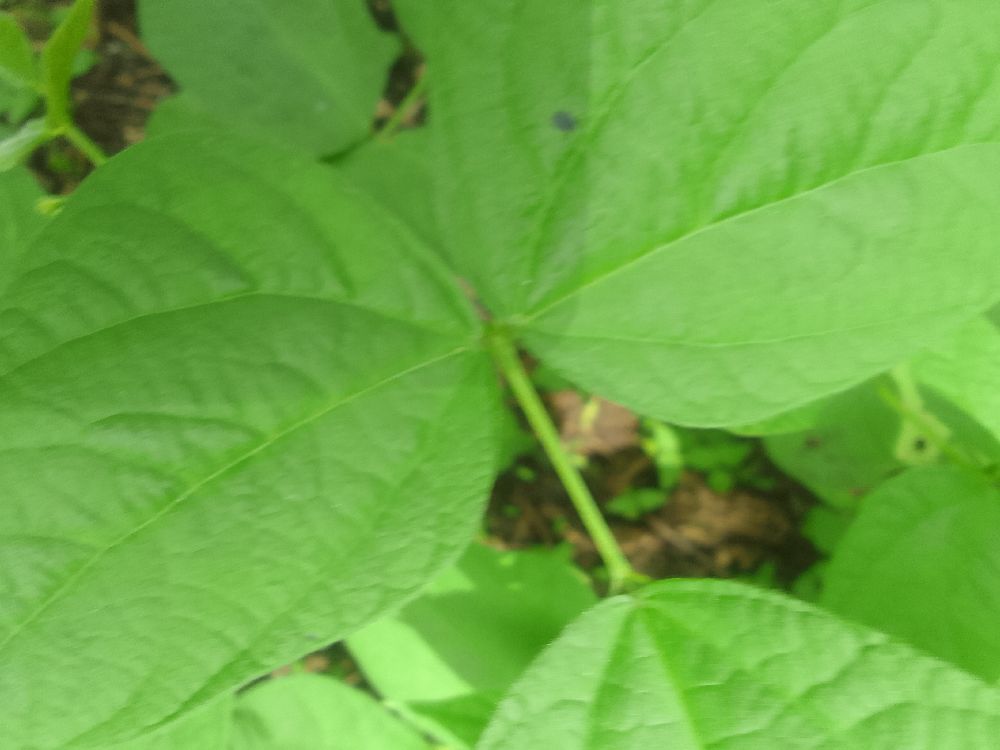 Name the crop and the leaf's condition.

common bean, healthy
